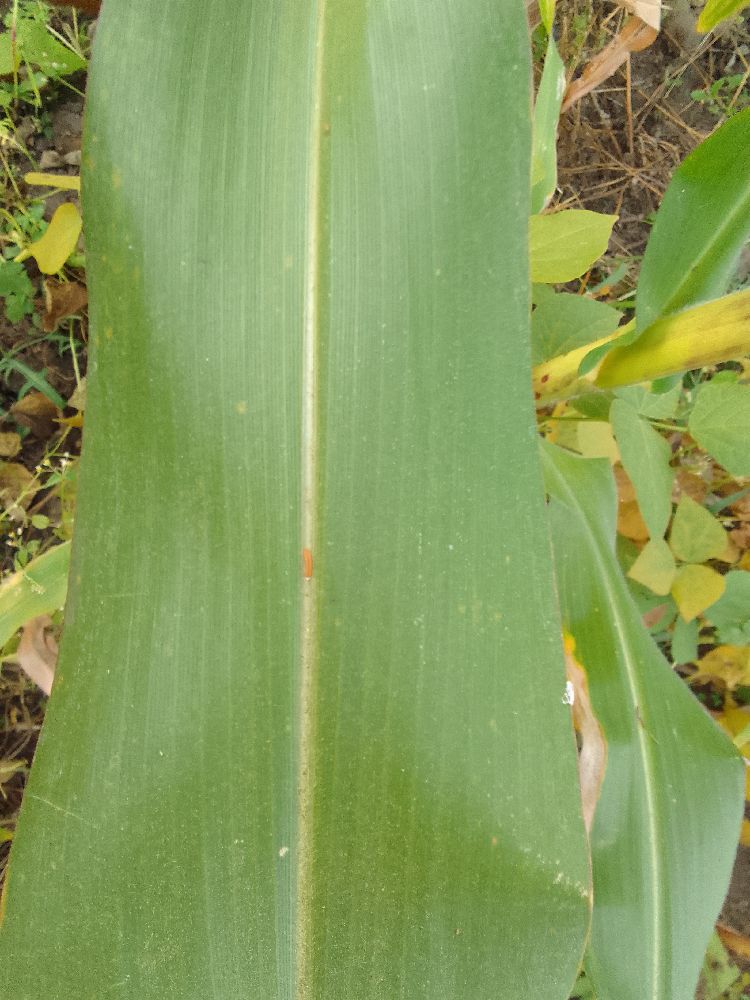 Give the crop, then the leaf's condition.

maize, healthy
